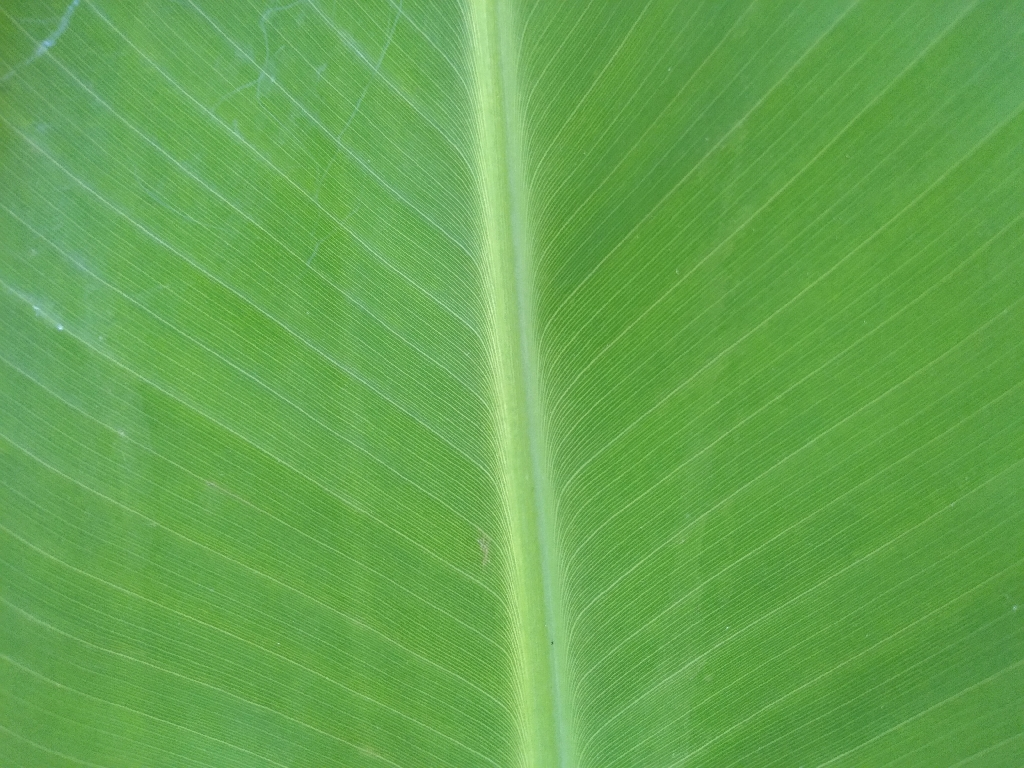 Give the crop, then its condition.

banana, healthy
